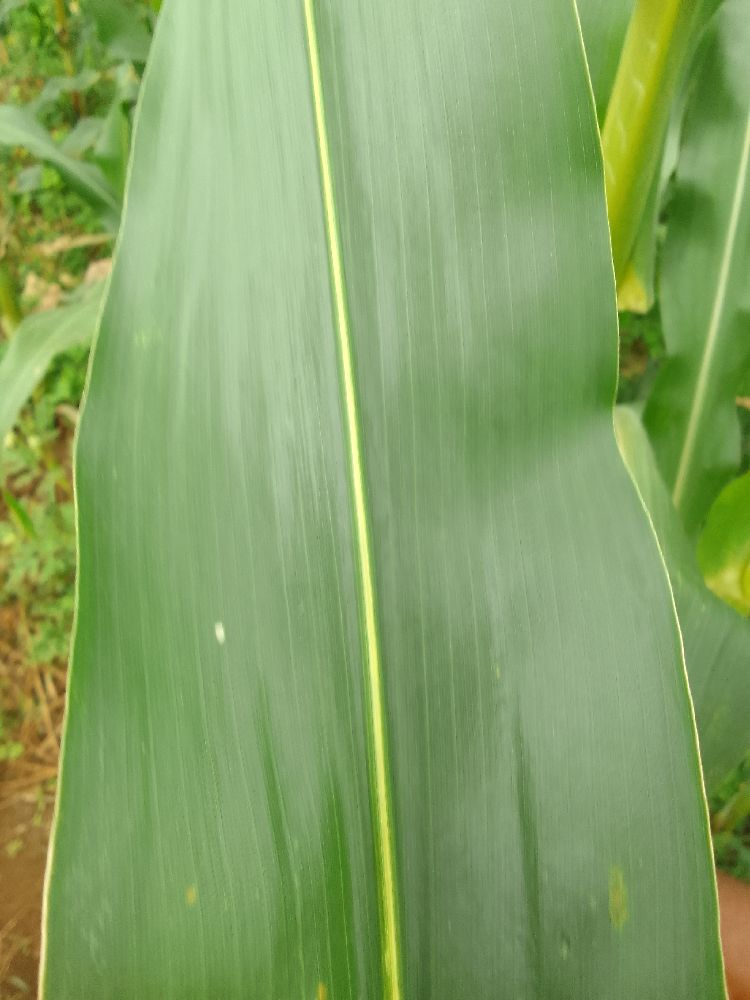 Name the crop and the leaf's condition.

maize, healthy
